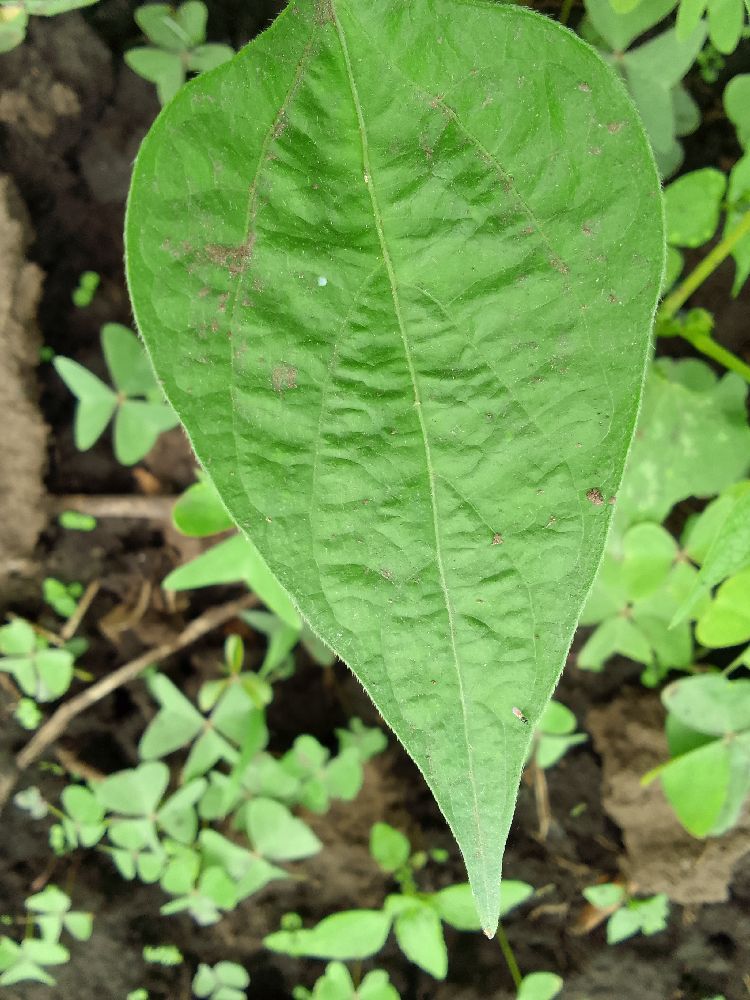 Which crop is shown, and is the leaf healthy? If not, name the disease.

common bean, healthy
